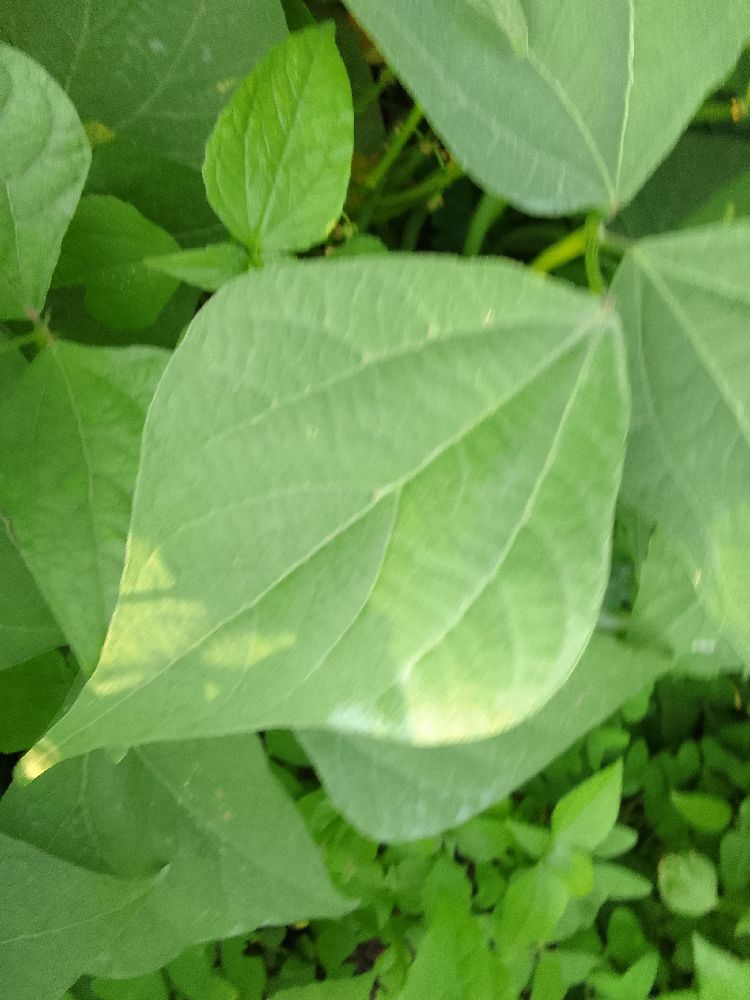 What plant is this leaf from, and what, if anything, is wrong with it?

common bean, healthy
